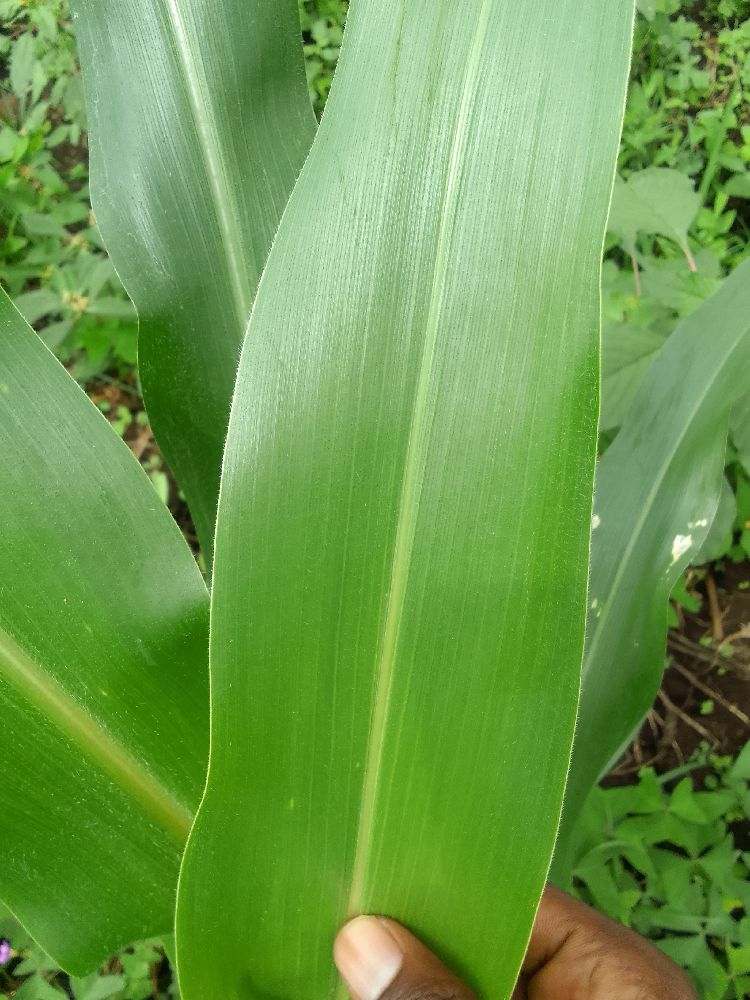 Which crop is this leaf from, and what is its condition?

maize, healthy
